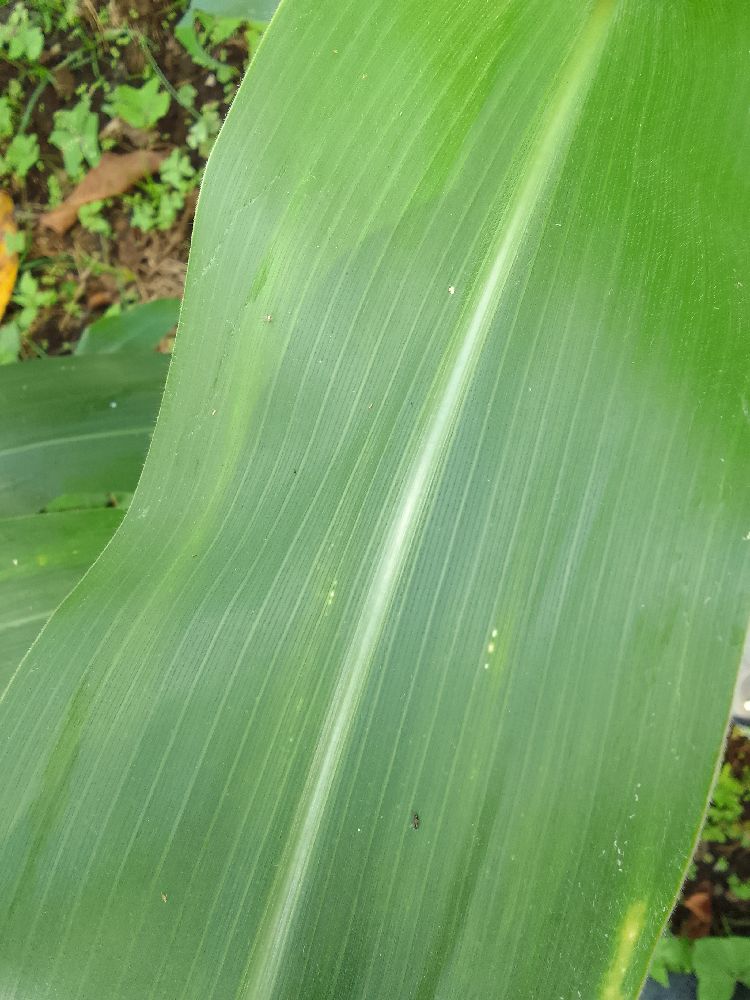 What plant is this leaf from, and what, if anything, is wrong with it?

maize, healthy
